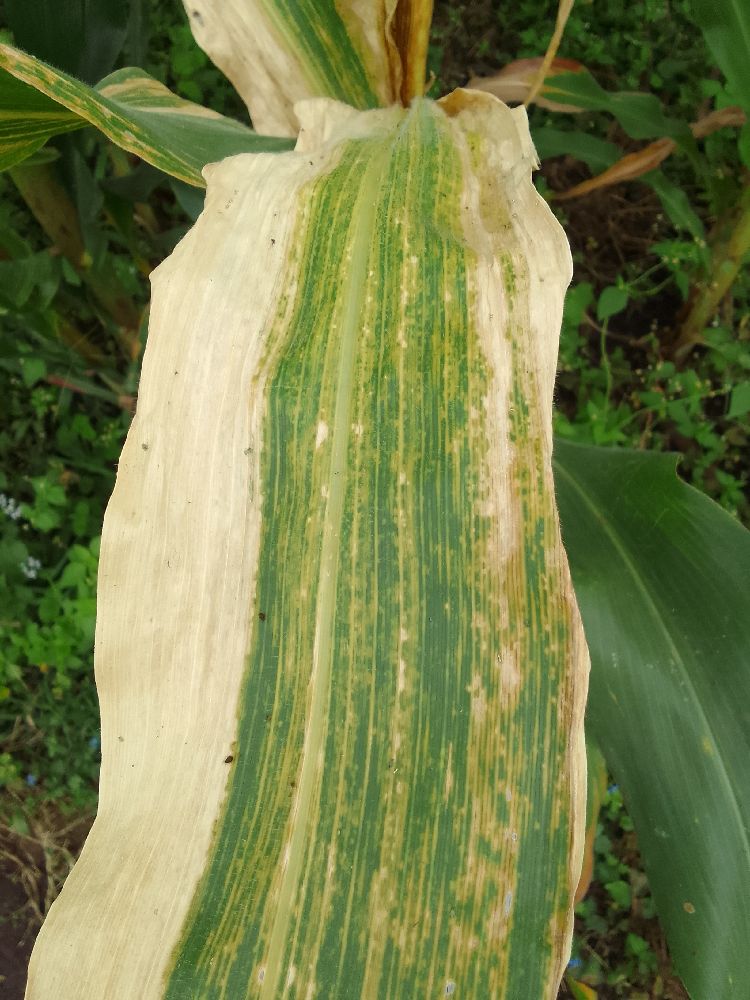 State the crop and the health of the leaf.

maize, maize lethal necrosis
